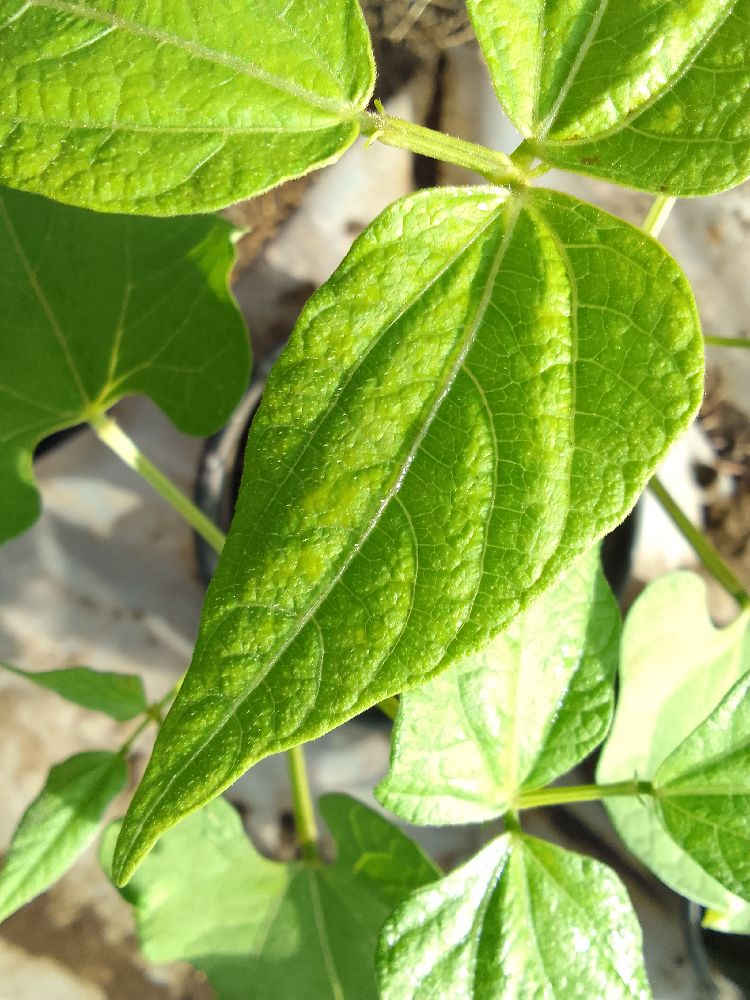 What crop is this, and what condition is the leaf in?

common bean, healthy
